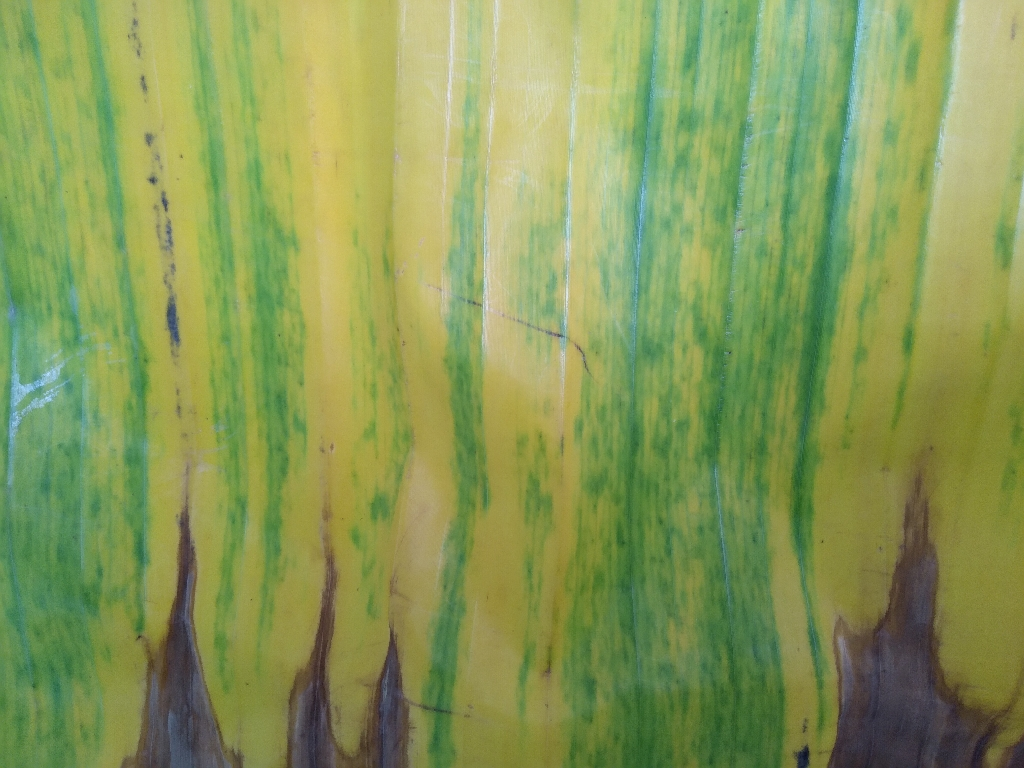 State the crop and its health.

banana, fusarium wilt race 1
